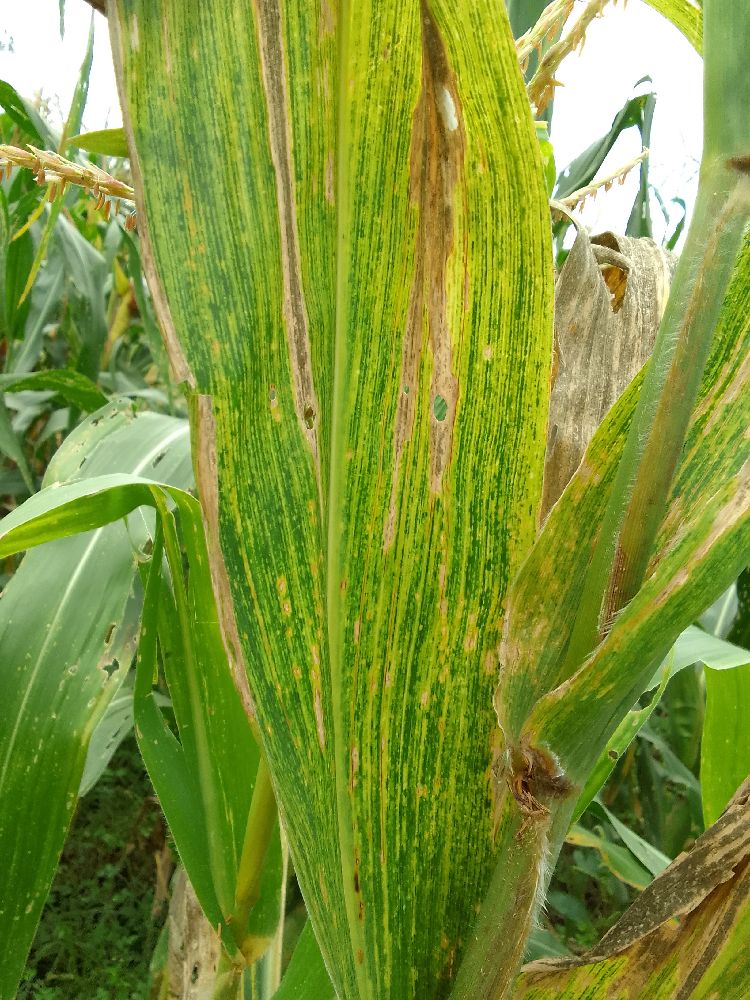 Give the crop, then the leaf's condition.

maize, maize lethal necrosis
